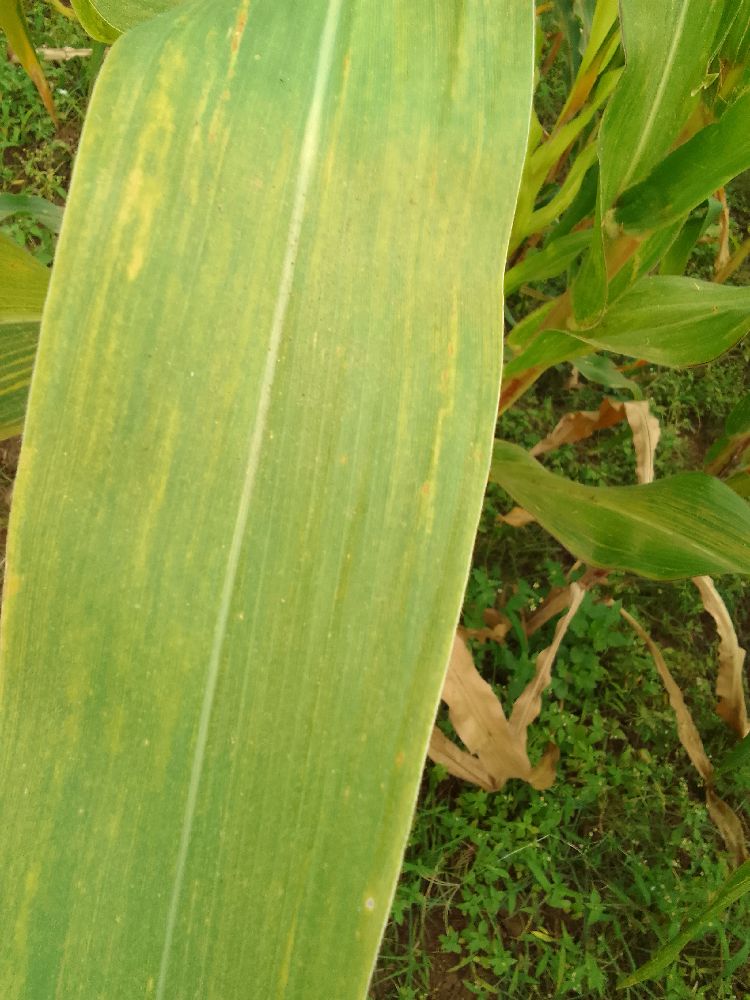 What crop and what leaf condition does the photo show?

maize, maize lethal necrosis
